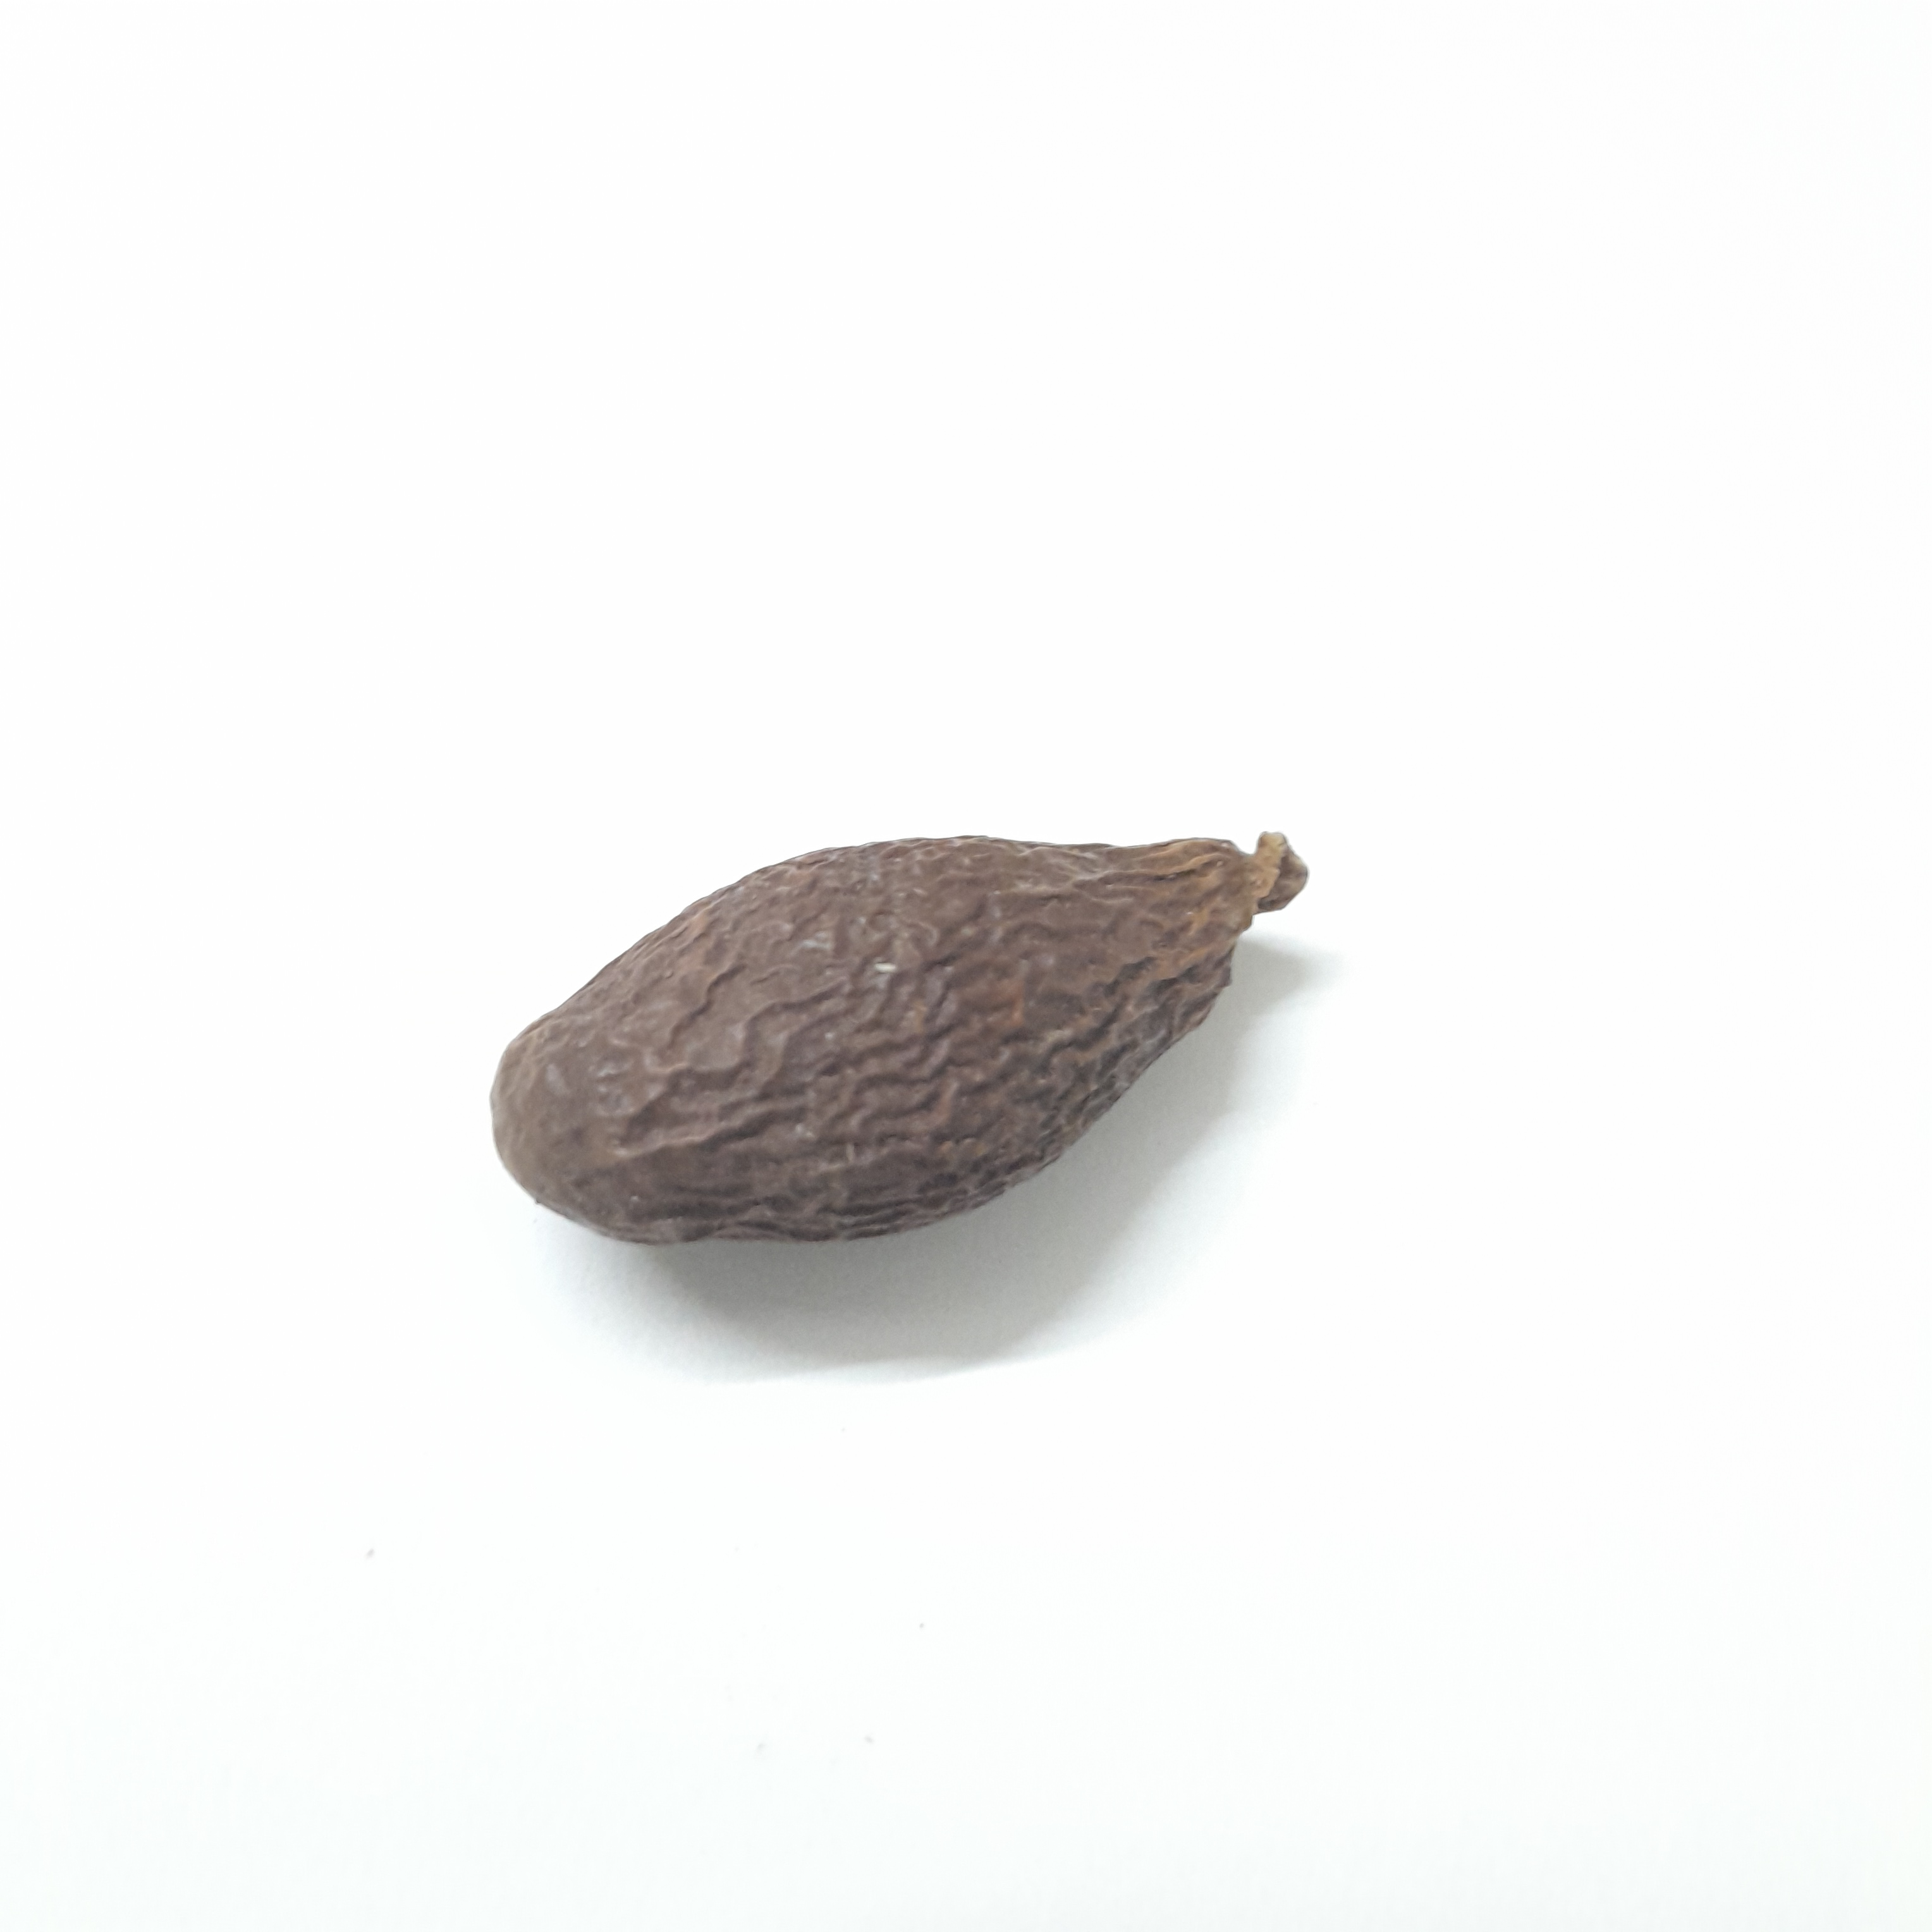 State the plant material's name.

niranjanphal
